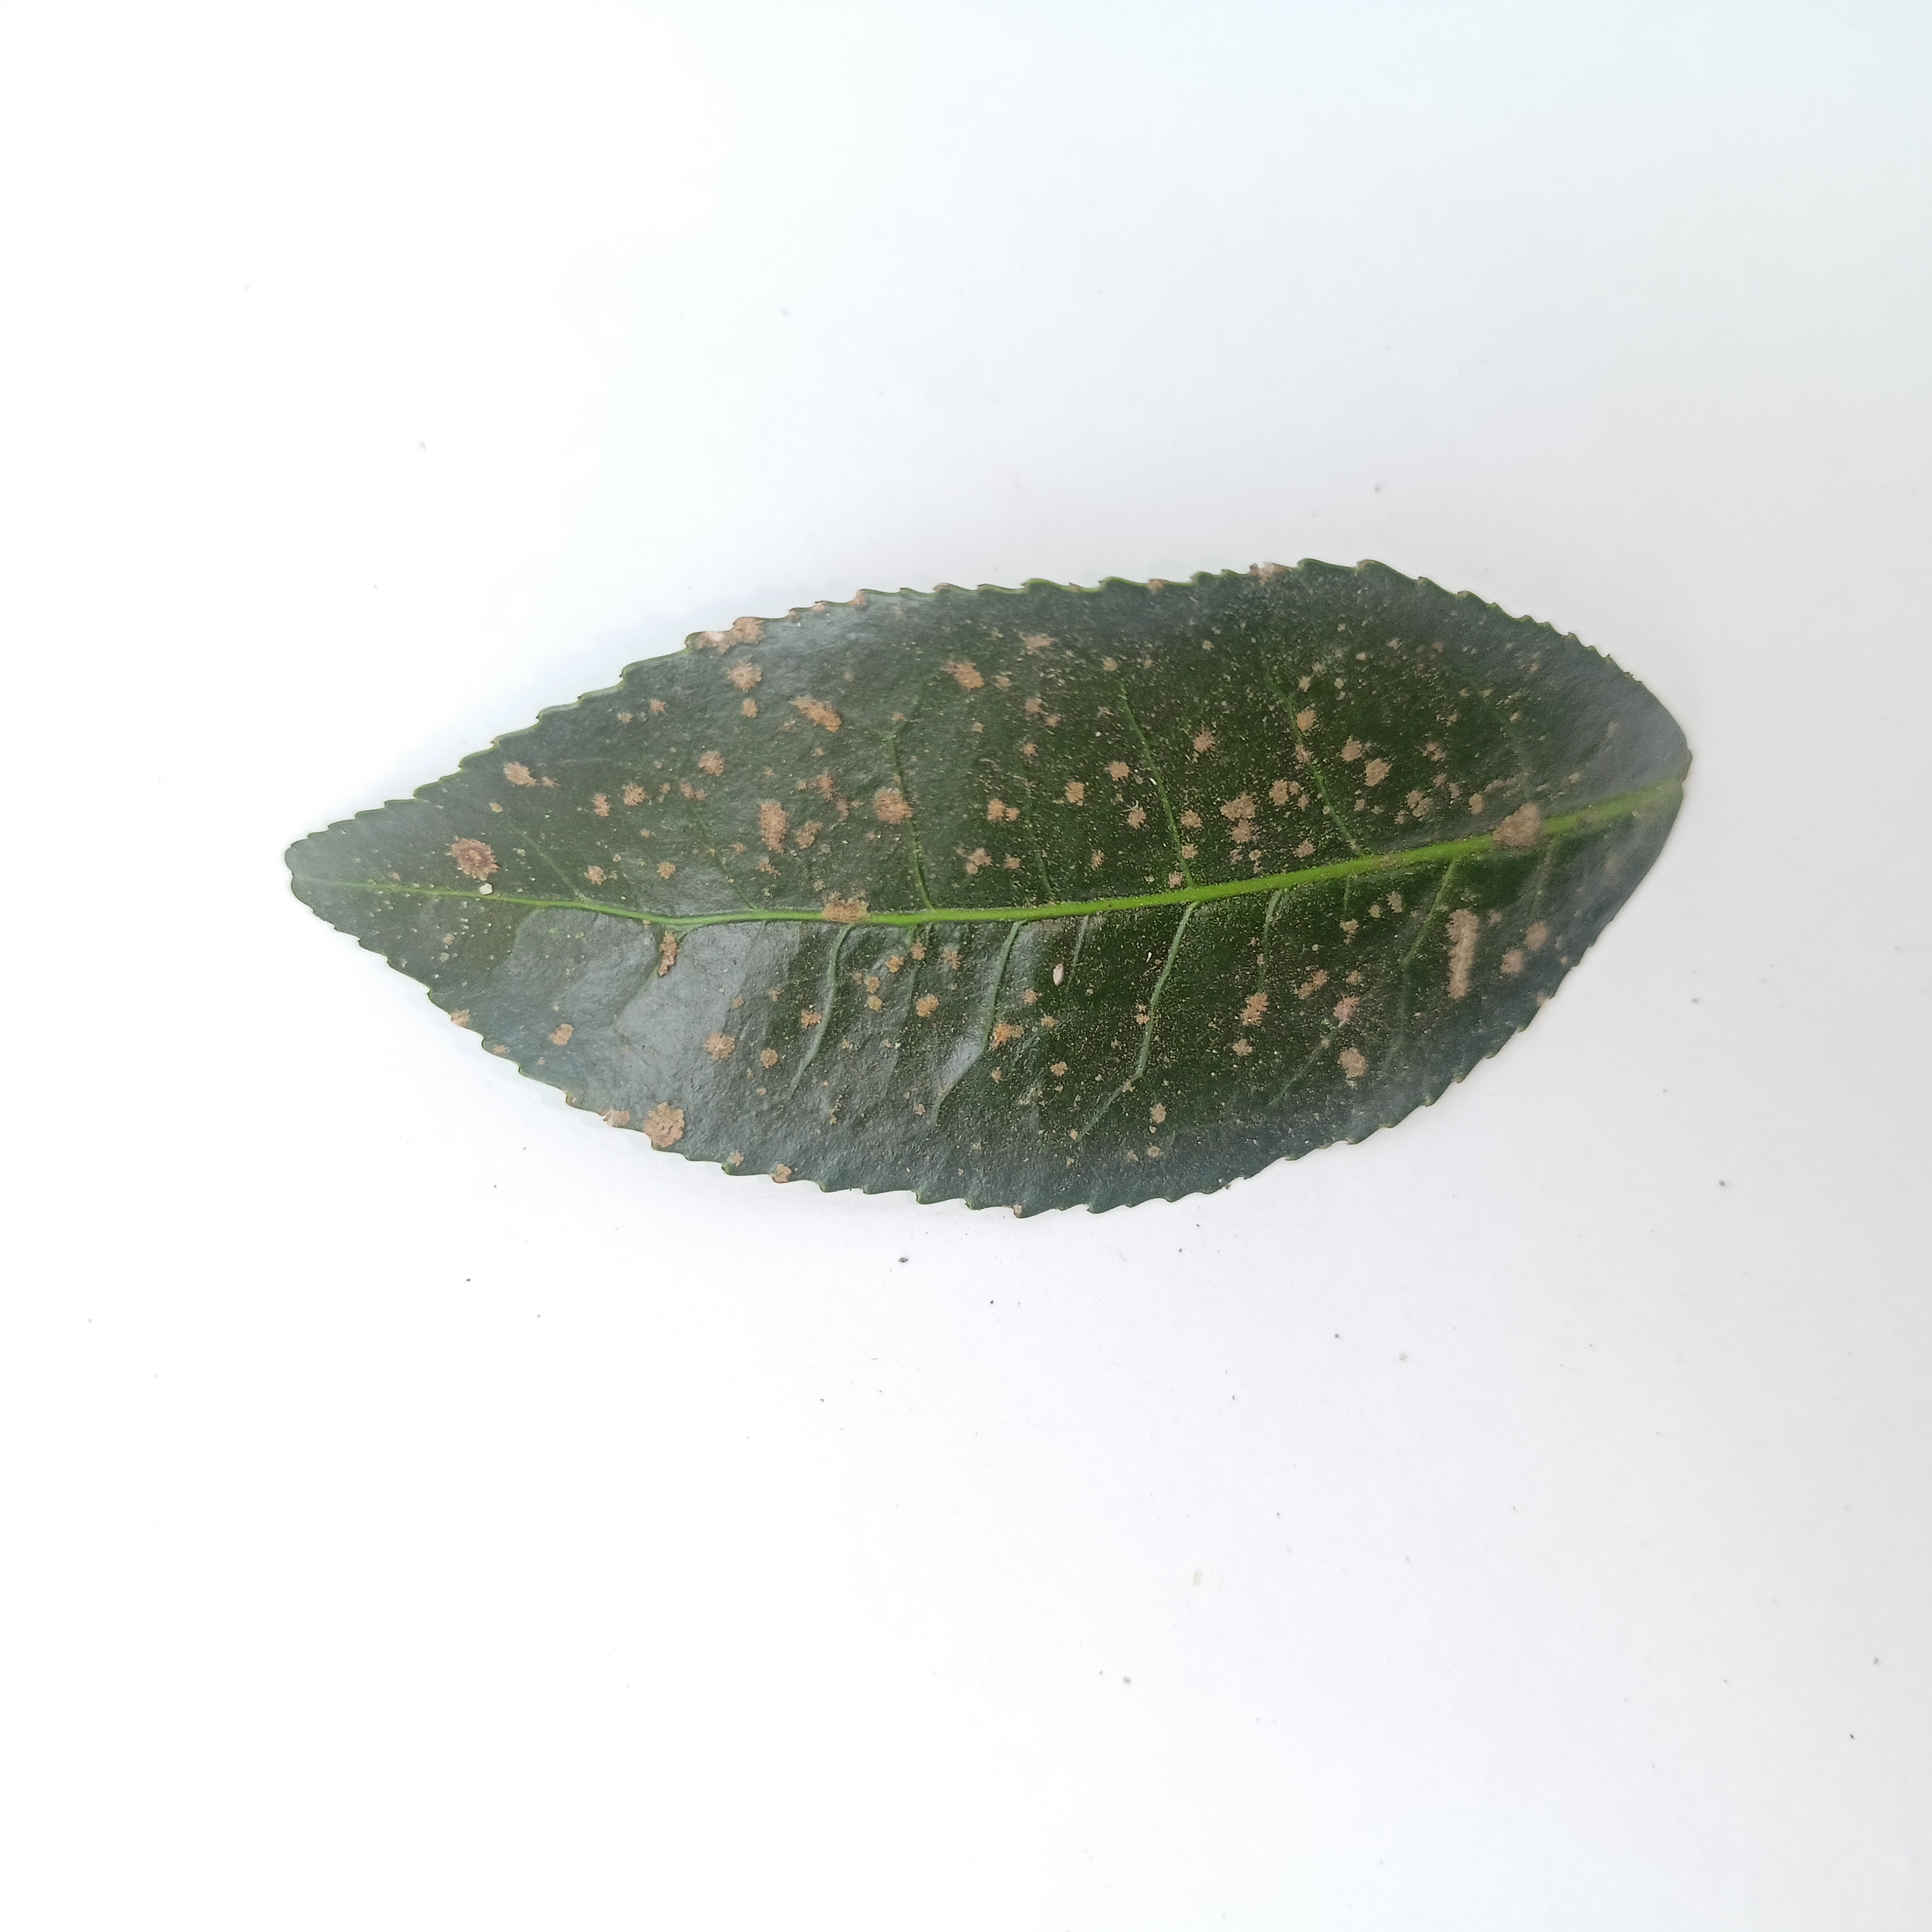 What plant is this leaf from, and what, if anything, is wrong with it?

tea, algal leaf
